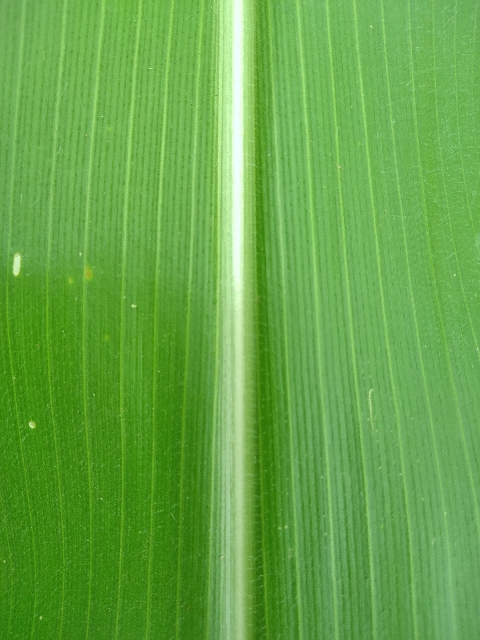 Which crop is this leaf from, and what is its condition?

maize, healthy
